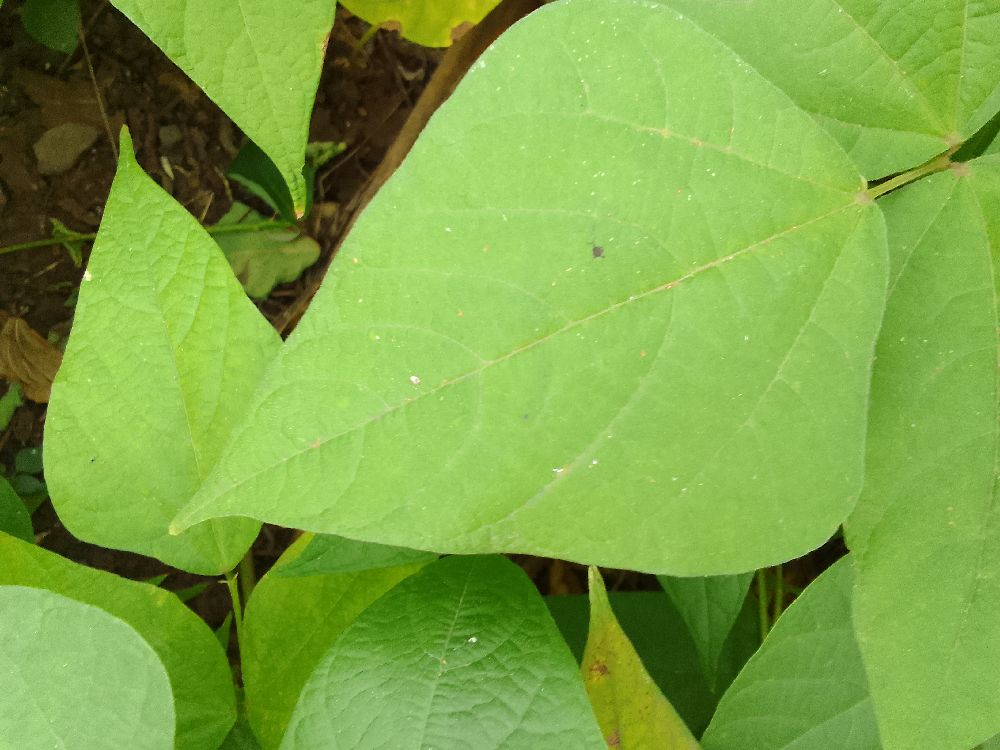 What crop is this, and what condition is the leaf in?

common bean, healthy
